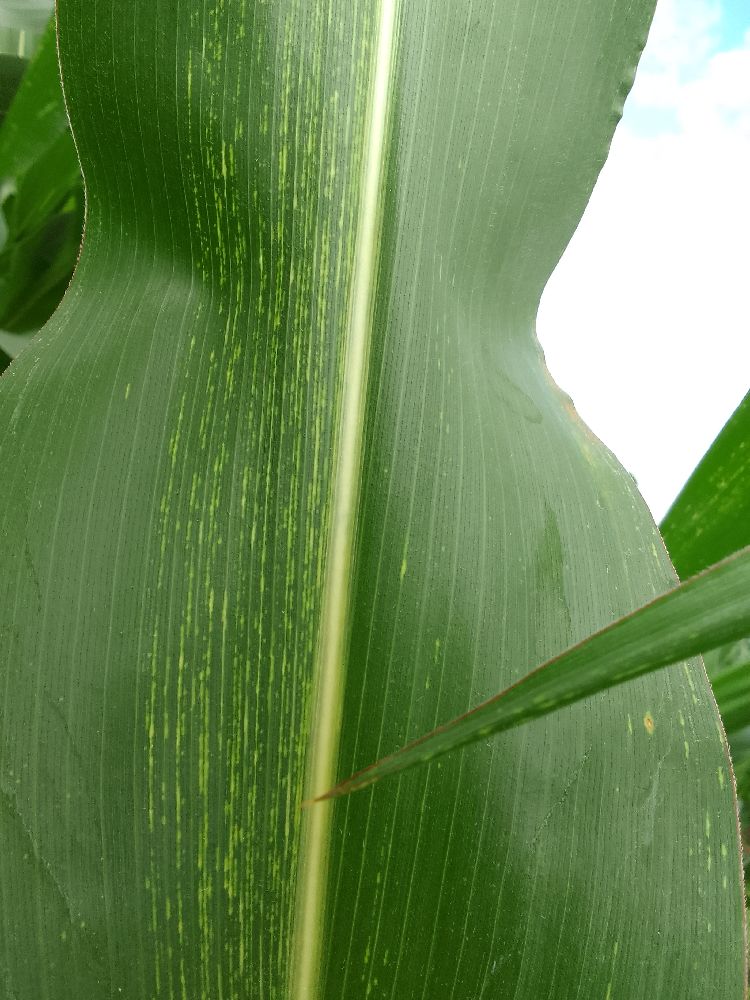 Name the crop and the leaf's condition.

maize, maize streak virus
